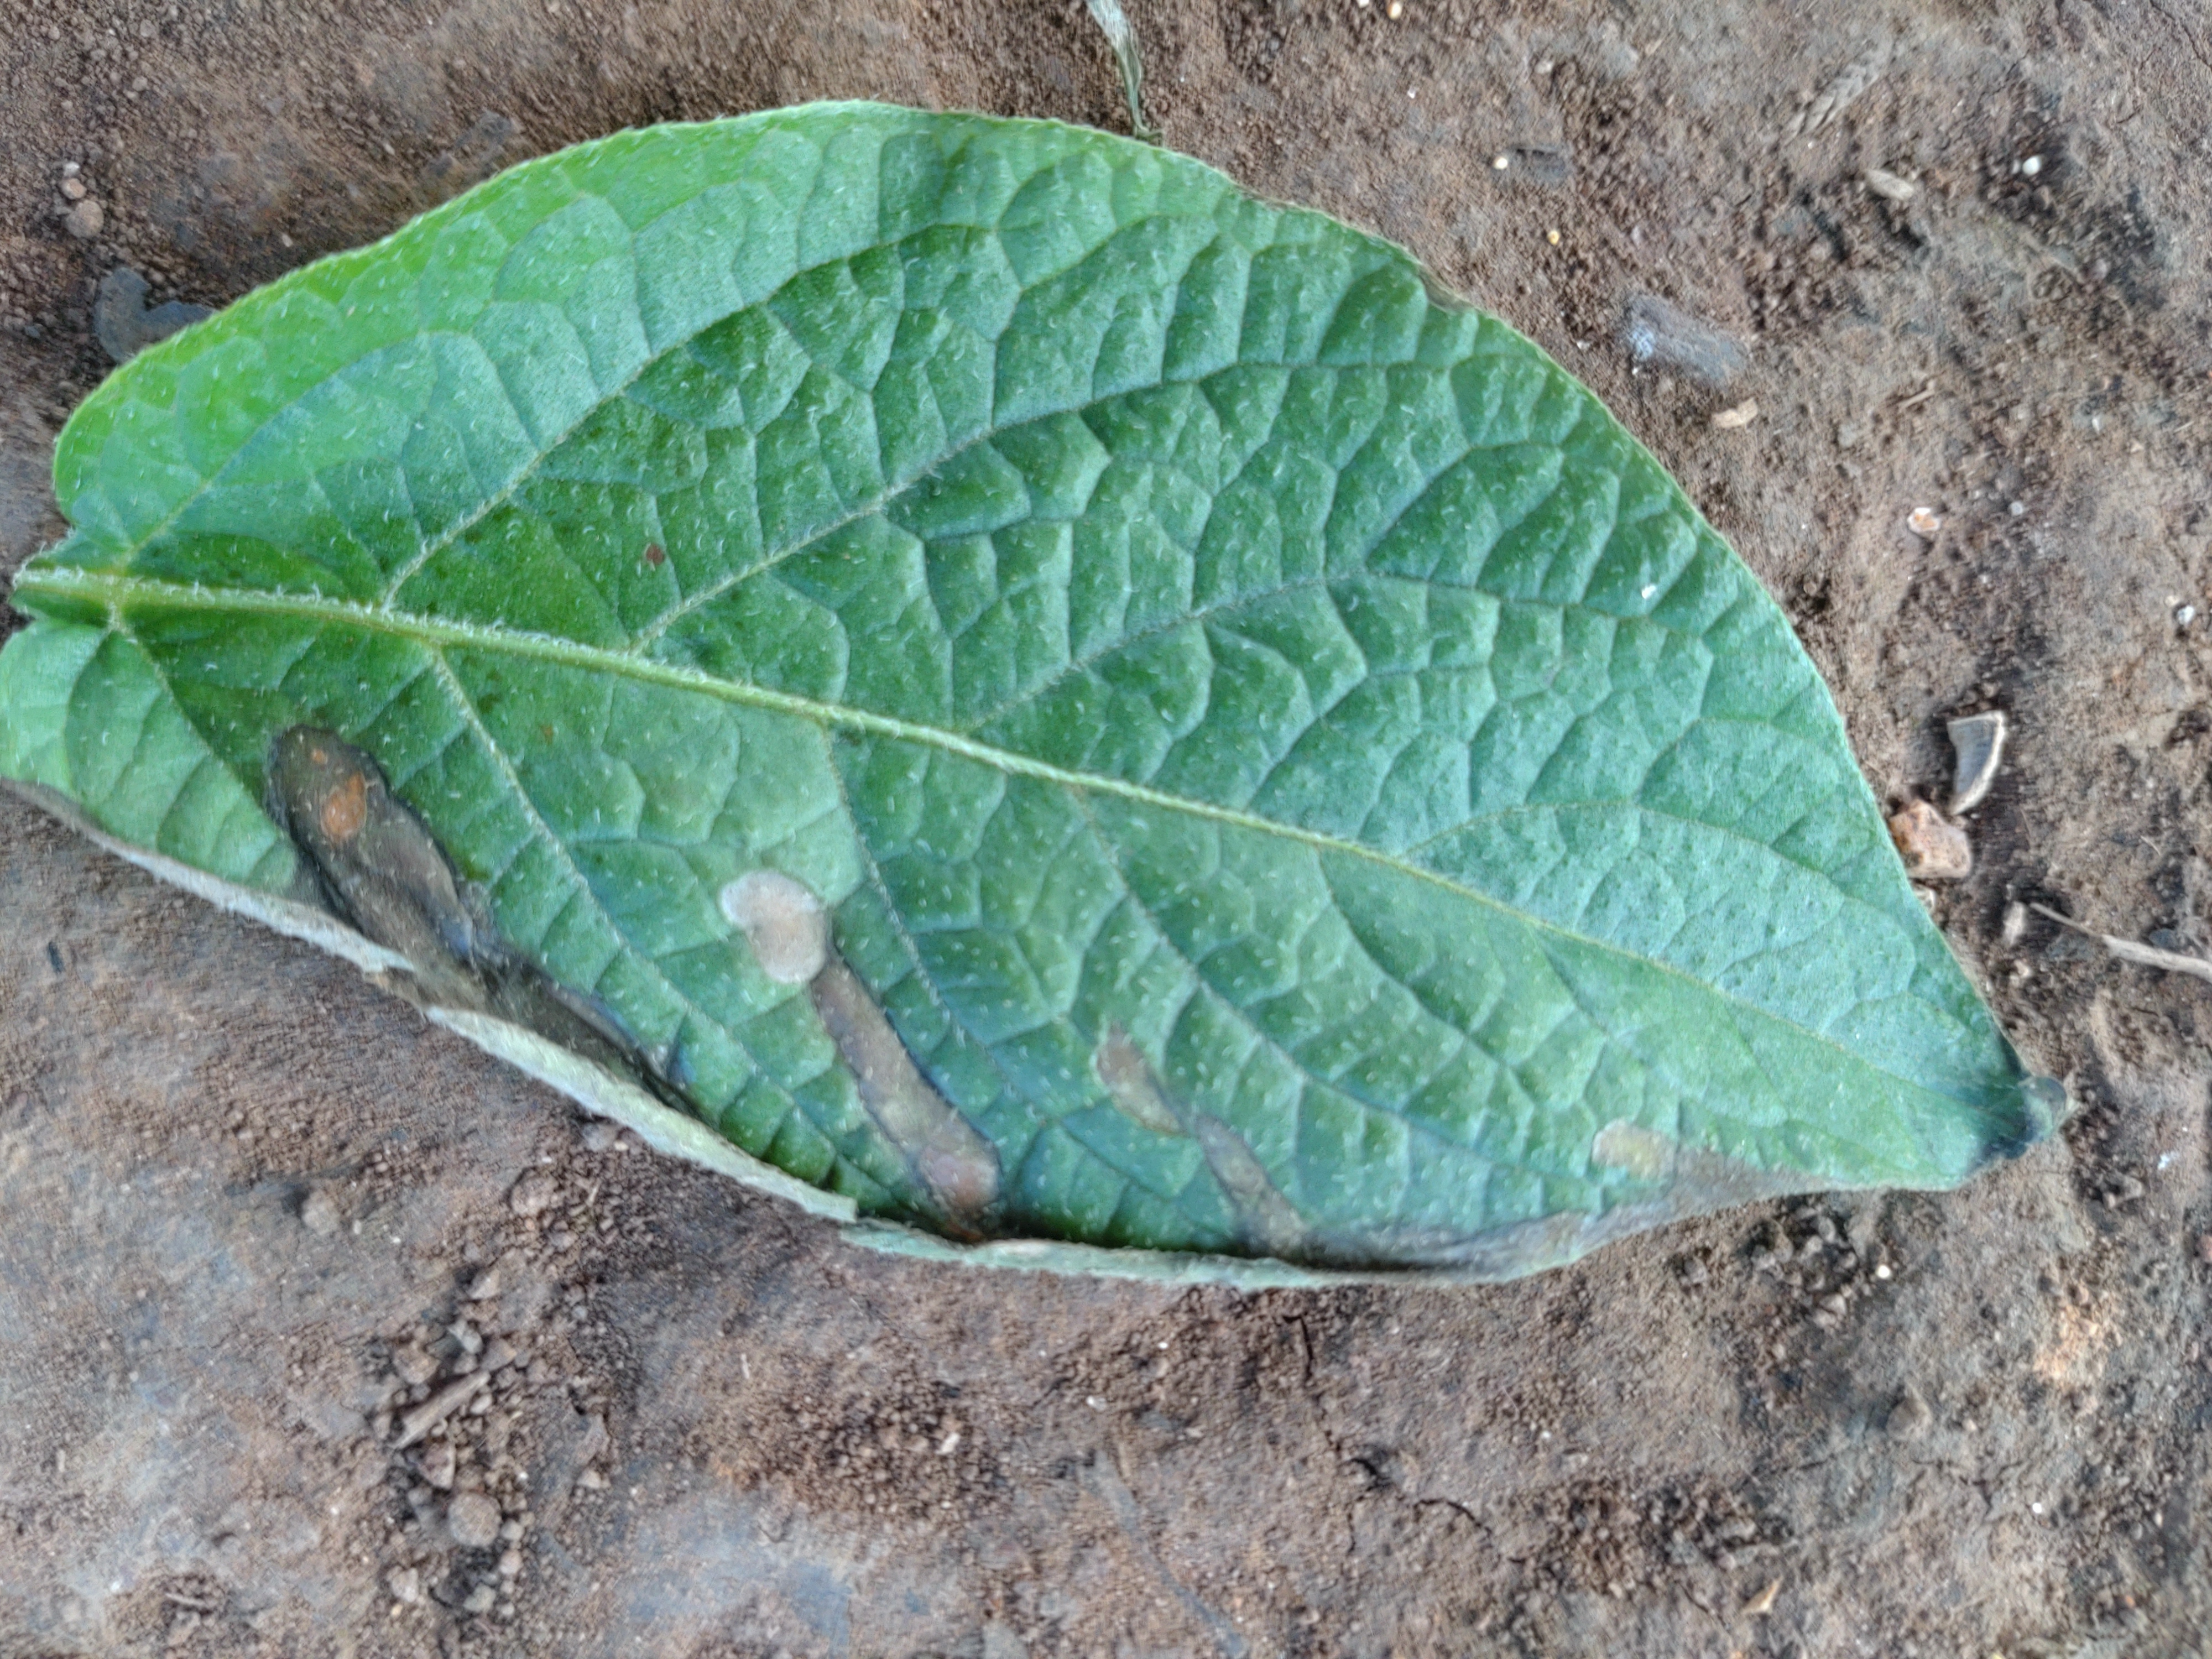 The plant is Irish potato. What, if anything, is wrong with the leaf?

early blight
